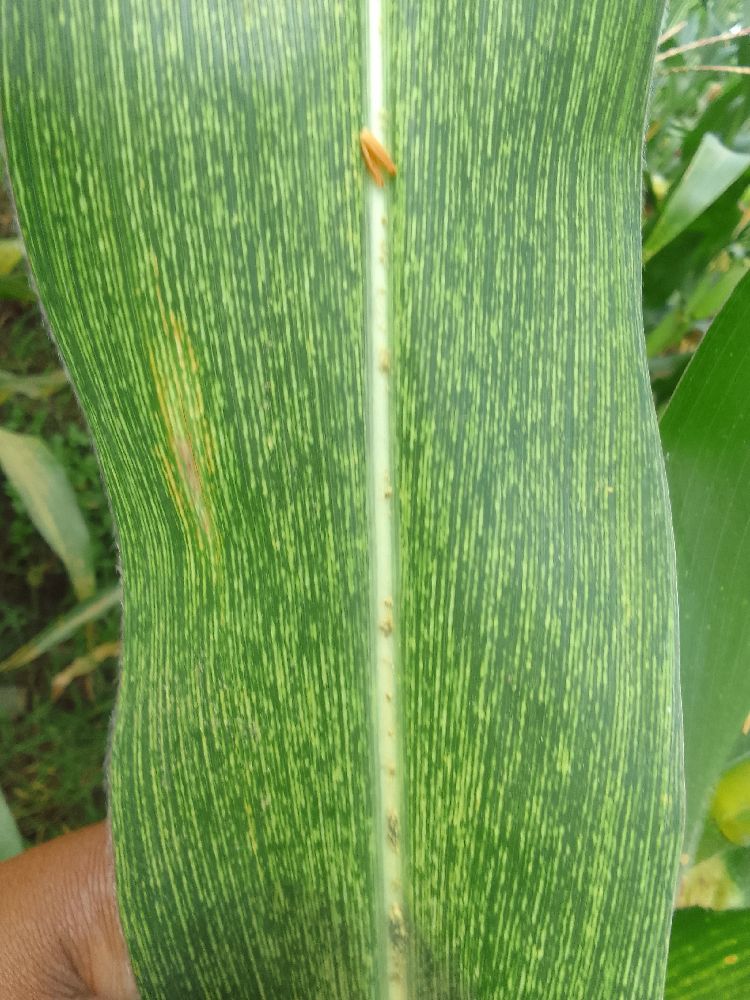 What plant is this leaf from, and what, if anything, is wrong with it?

maize, maize streak virus
